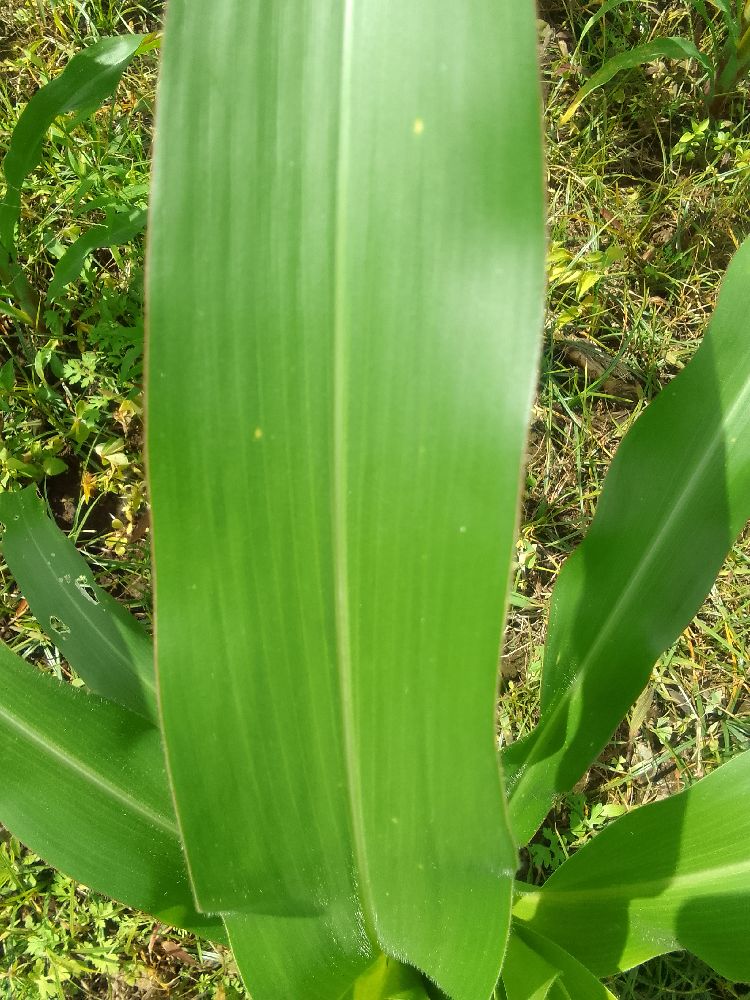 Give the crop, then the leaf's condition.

maize, healthy
